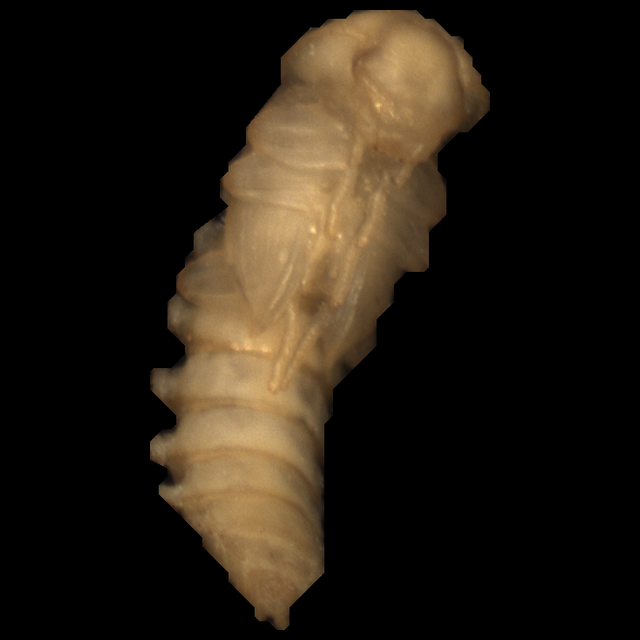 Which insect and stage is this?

mealworm pupa
